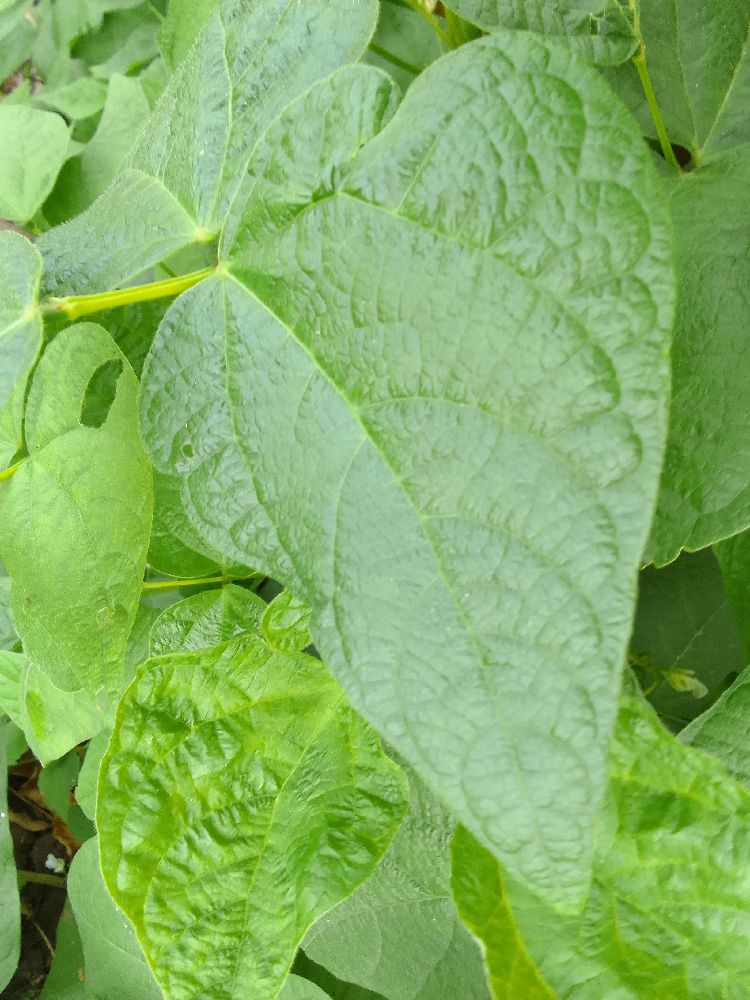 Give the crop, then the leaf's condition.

common bean, healthy
